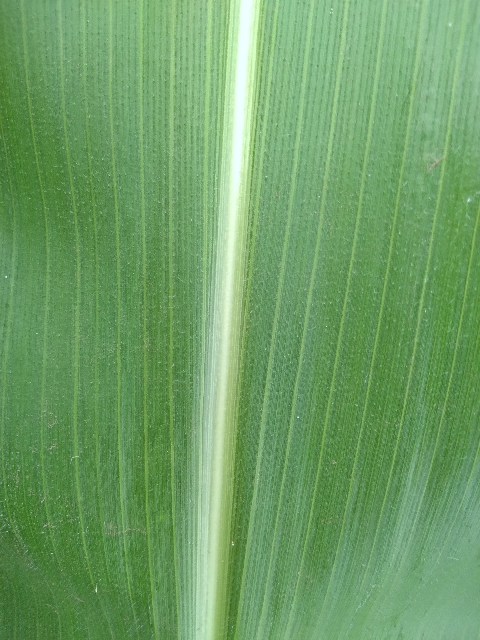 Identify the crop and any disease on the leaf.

maize, healthy
